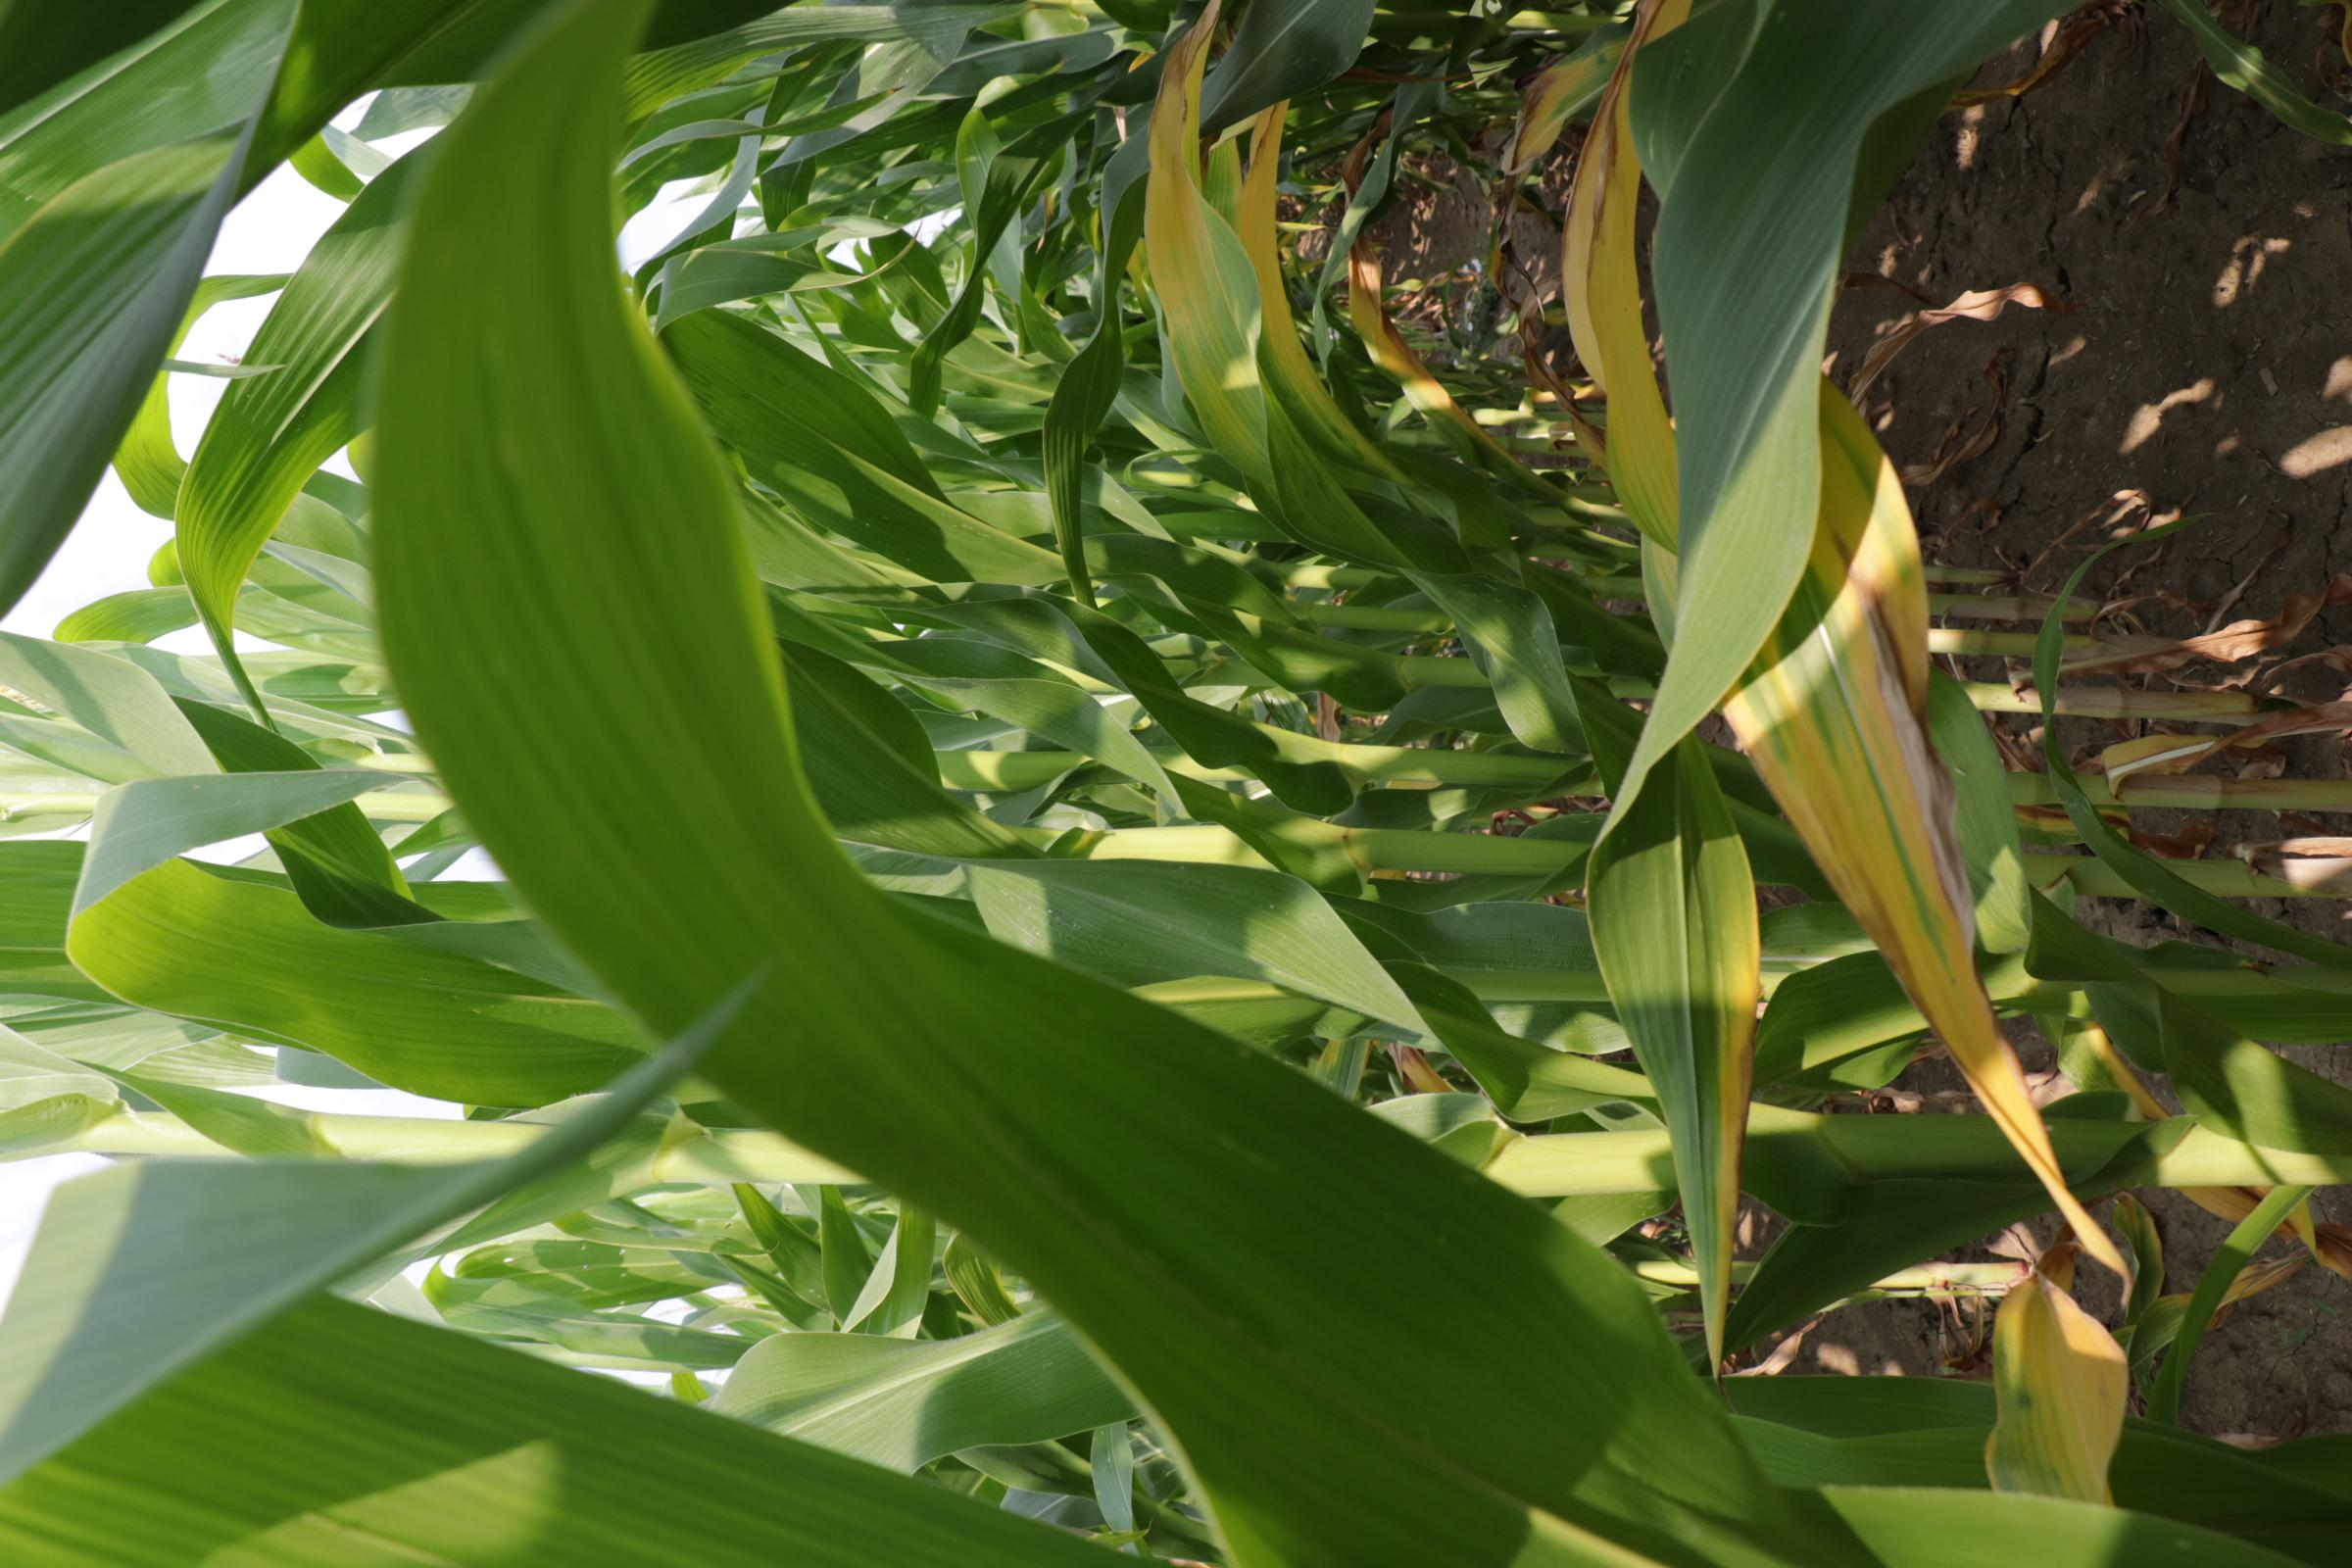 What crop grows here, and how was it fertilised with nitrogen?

maize, full nitrogen fertilisation
